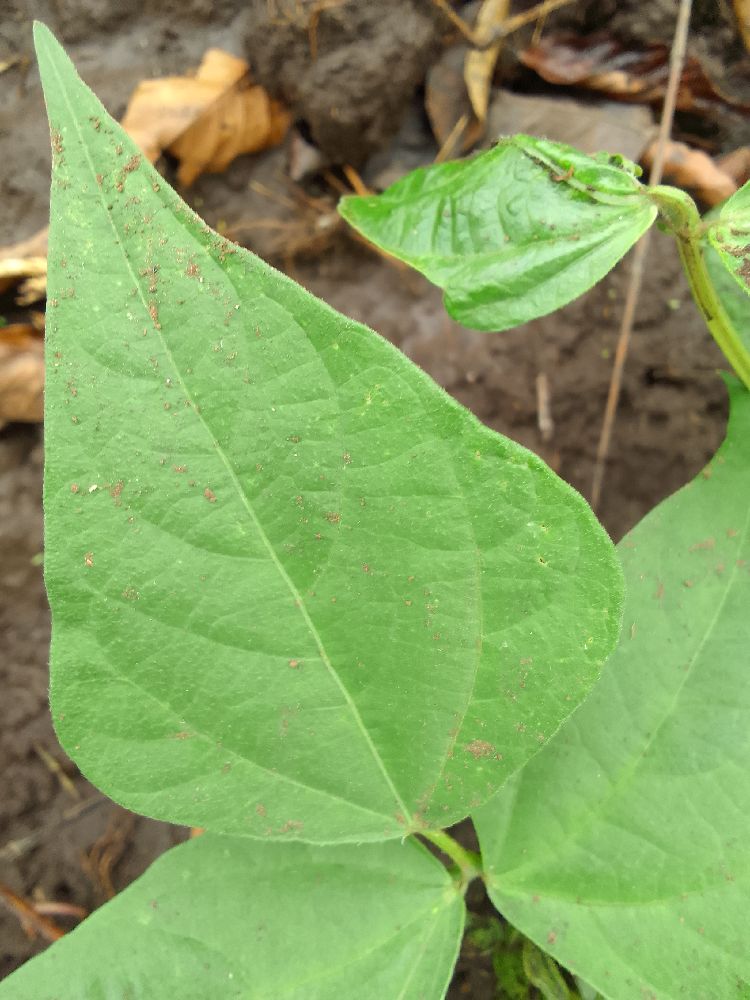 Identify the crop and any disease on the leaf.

common bean, healthy
